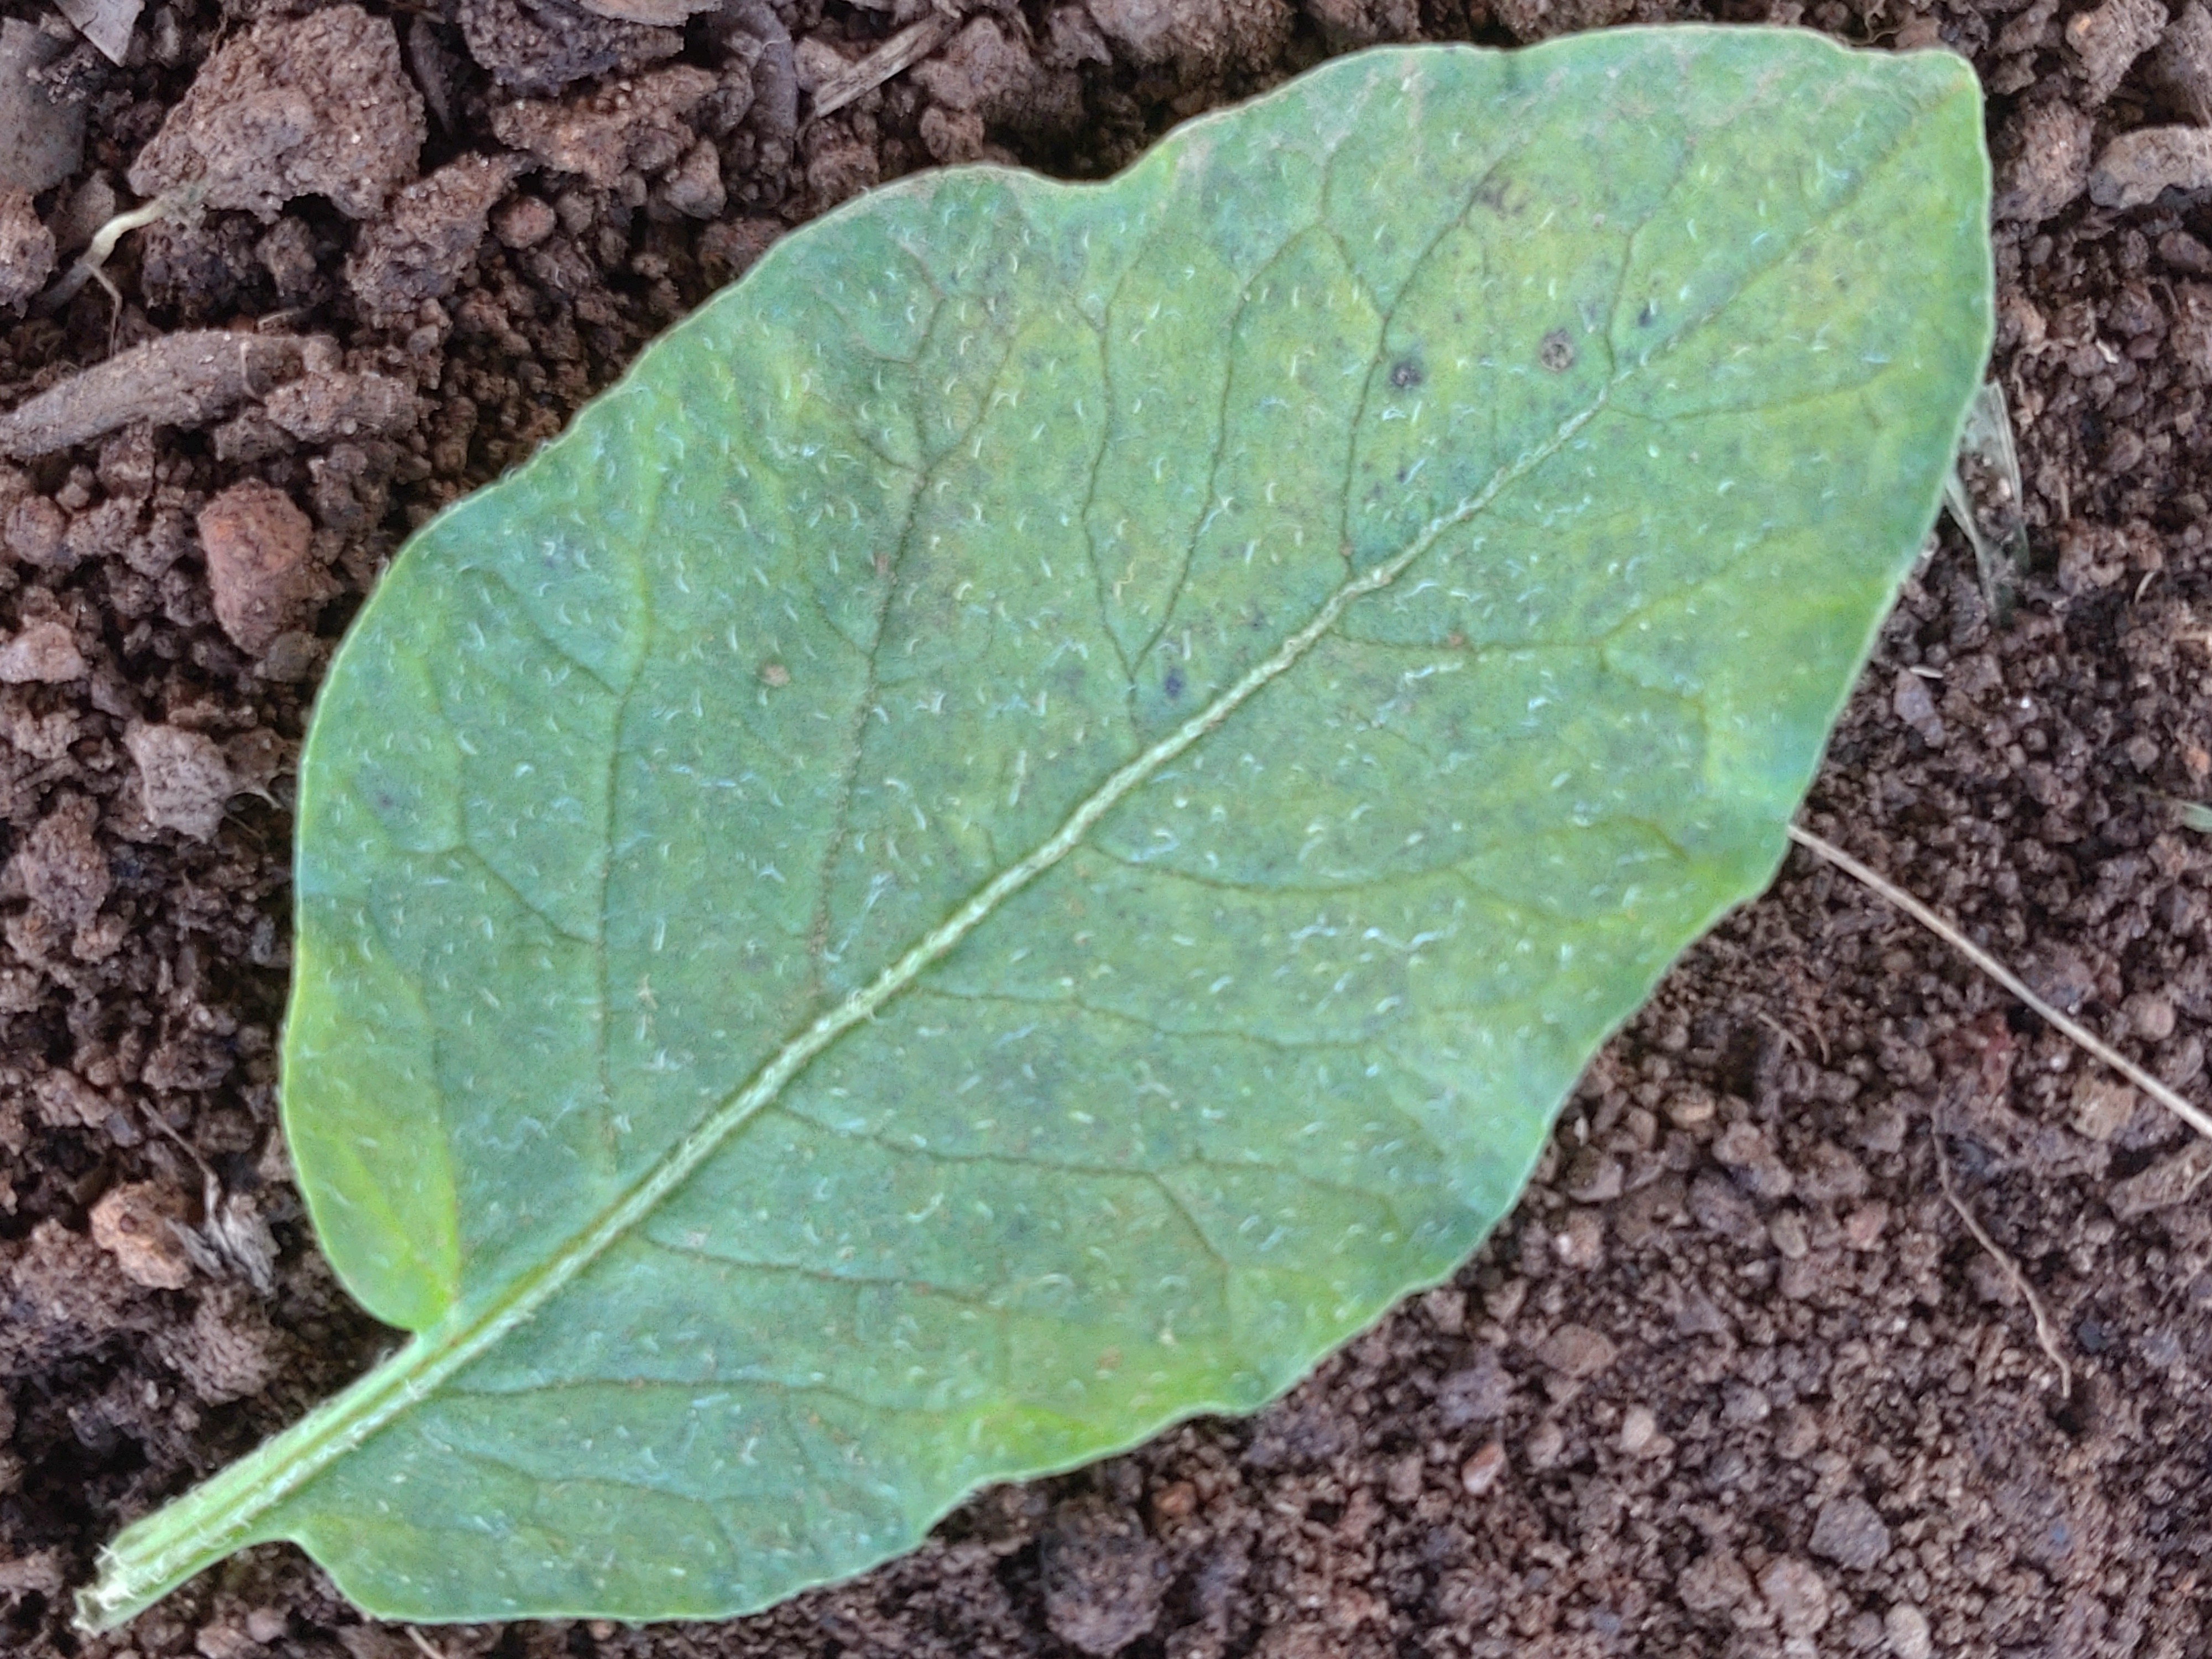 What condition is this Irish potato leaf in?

late blight
